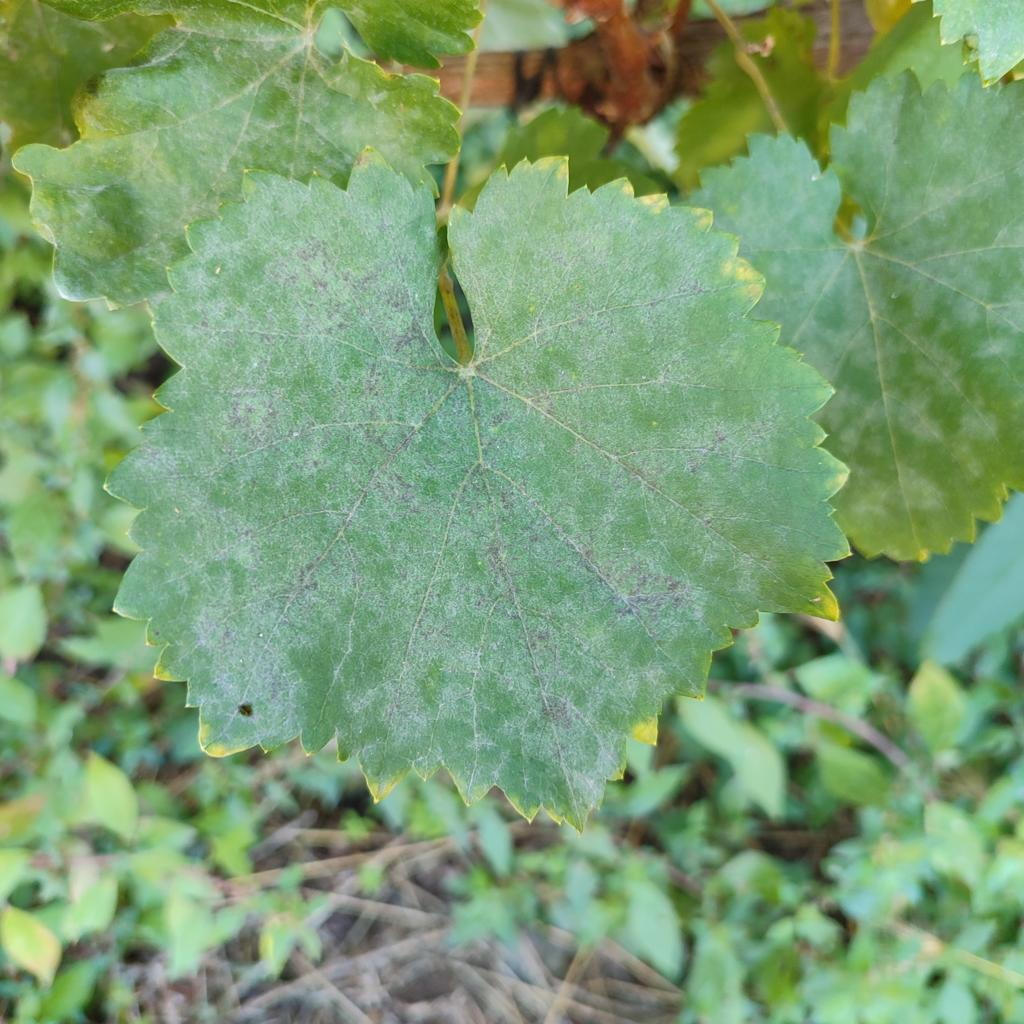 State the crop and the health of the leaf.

grapevine, powdery mildew
